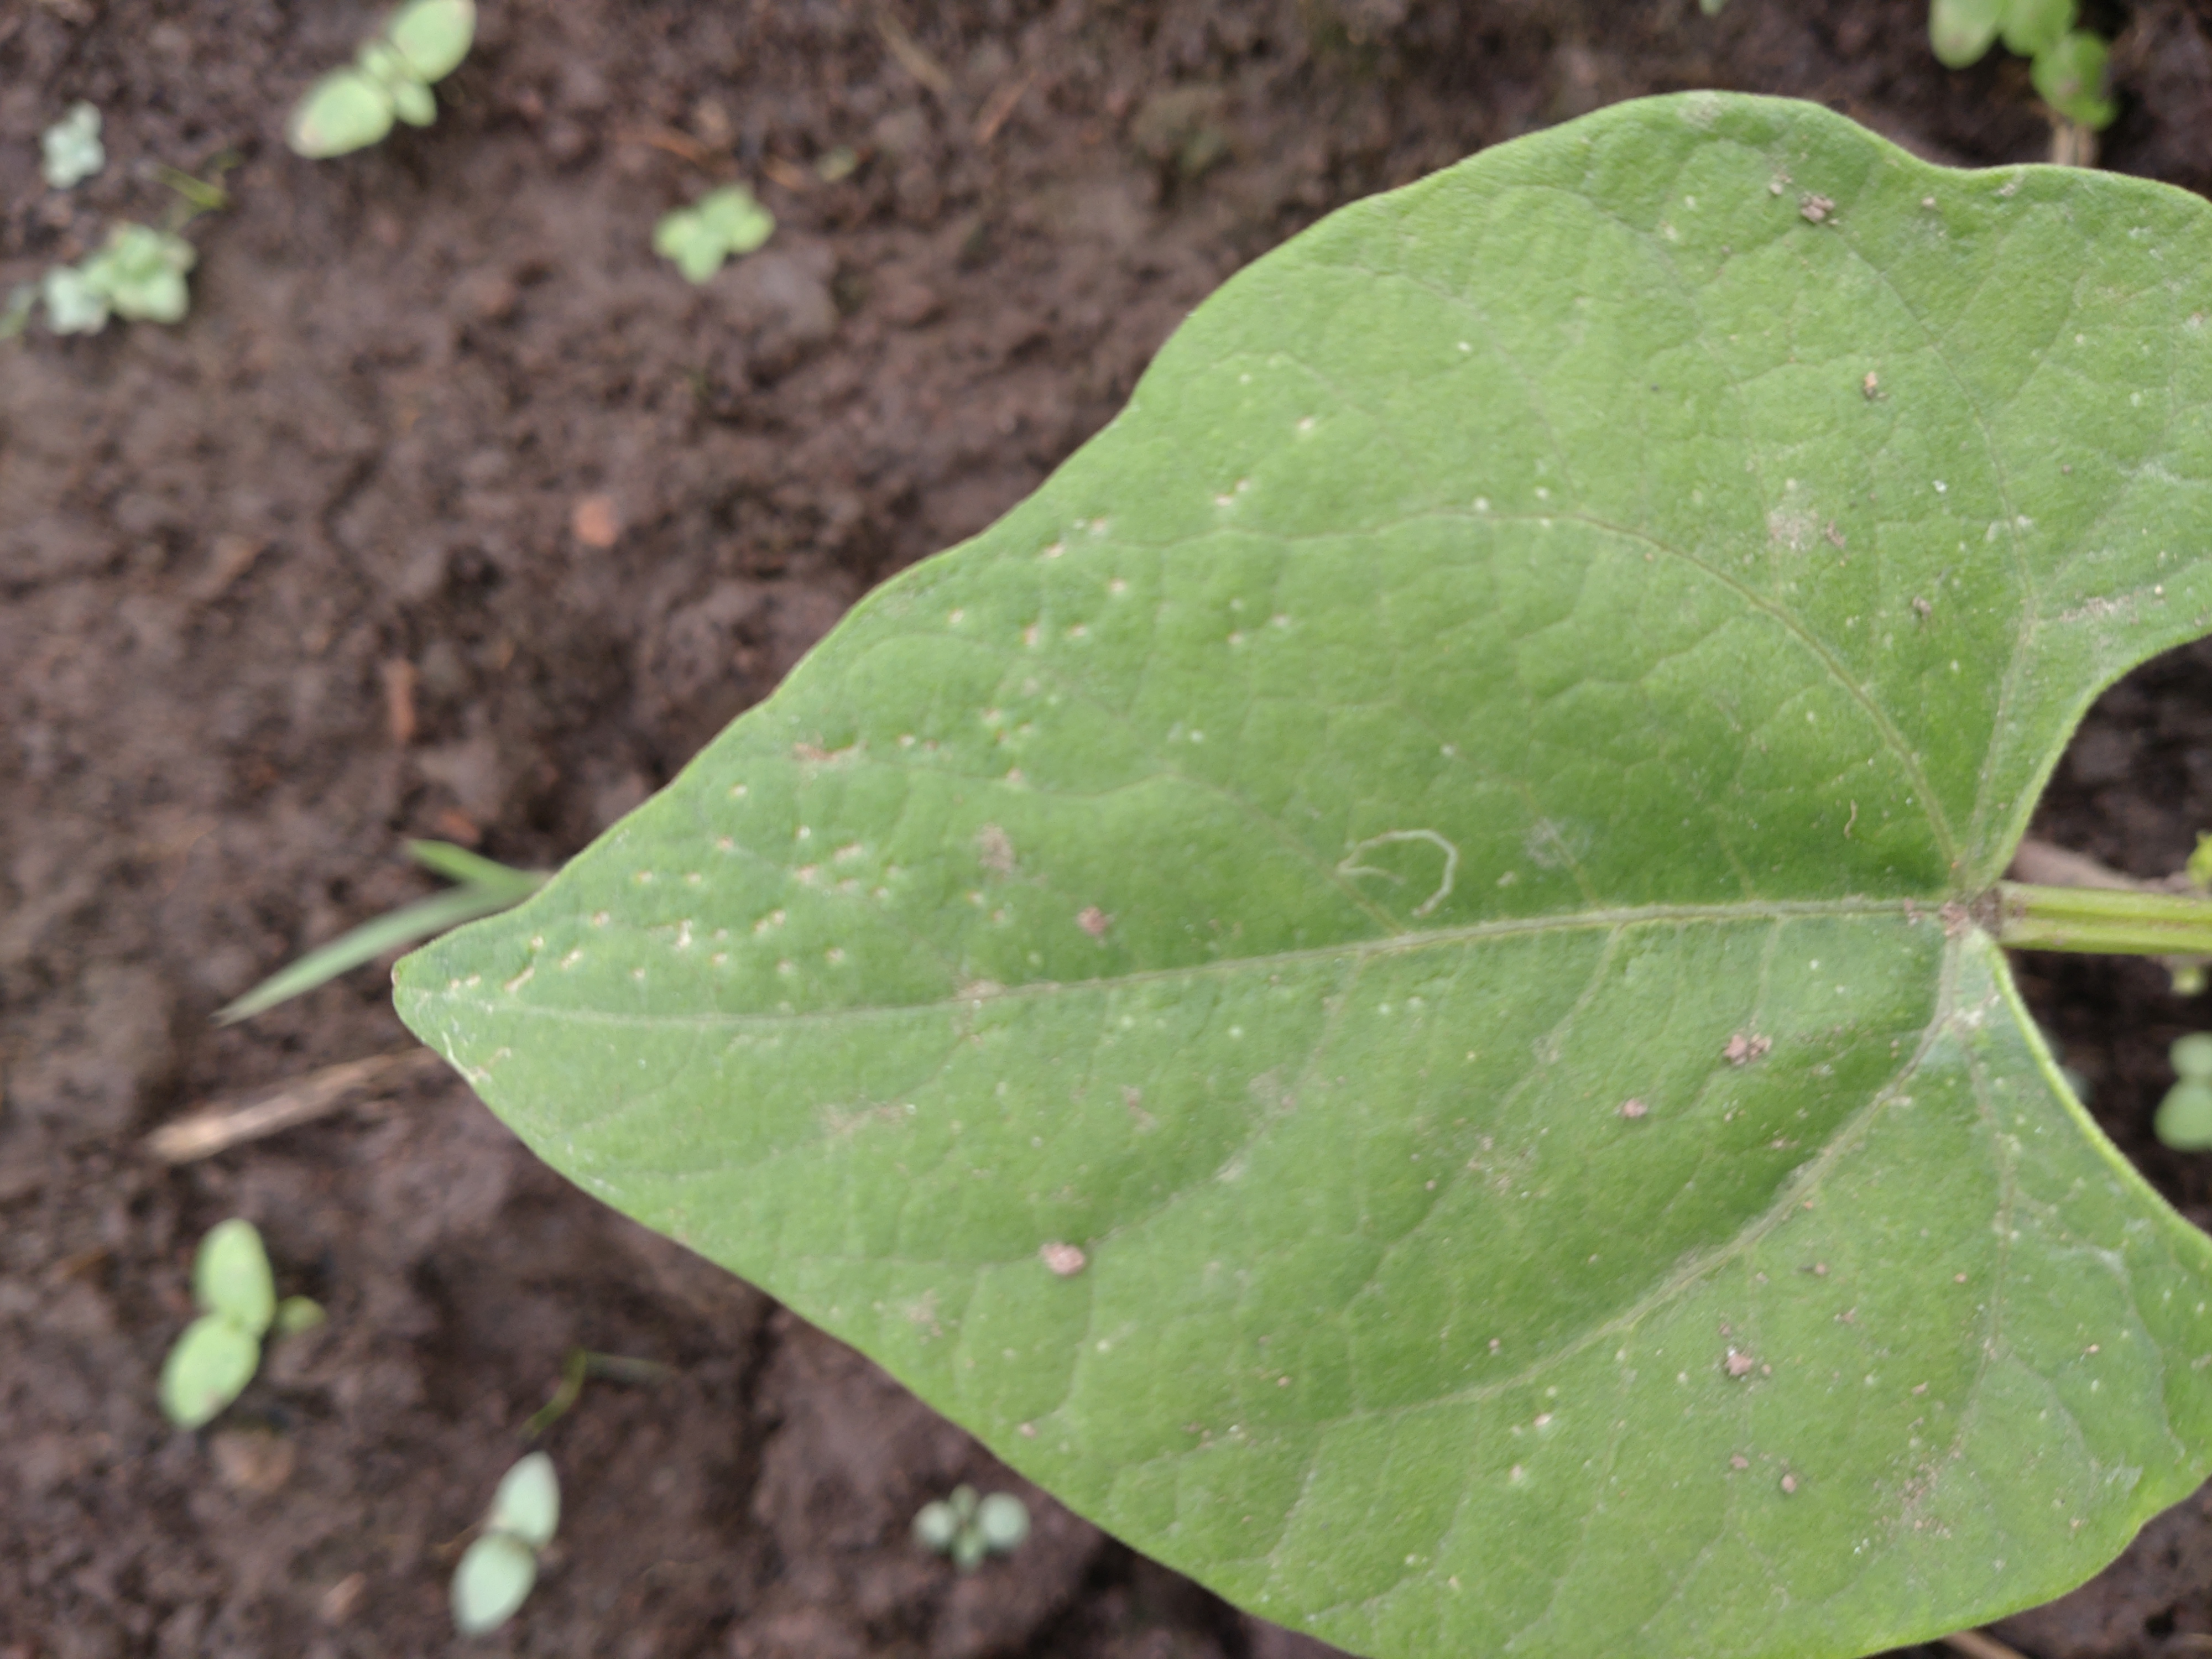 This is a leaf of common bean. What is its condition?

healthy
